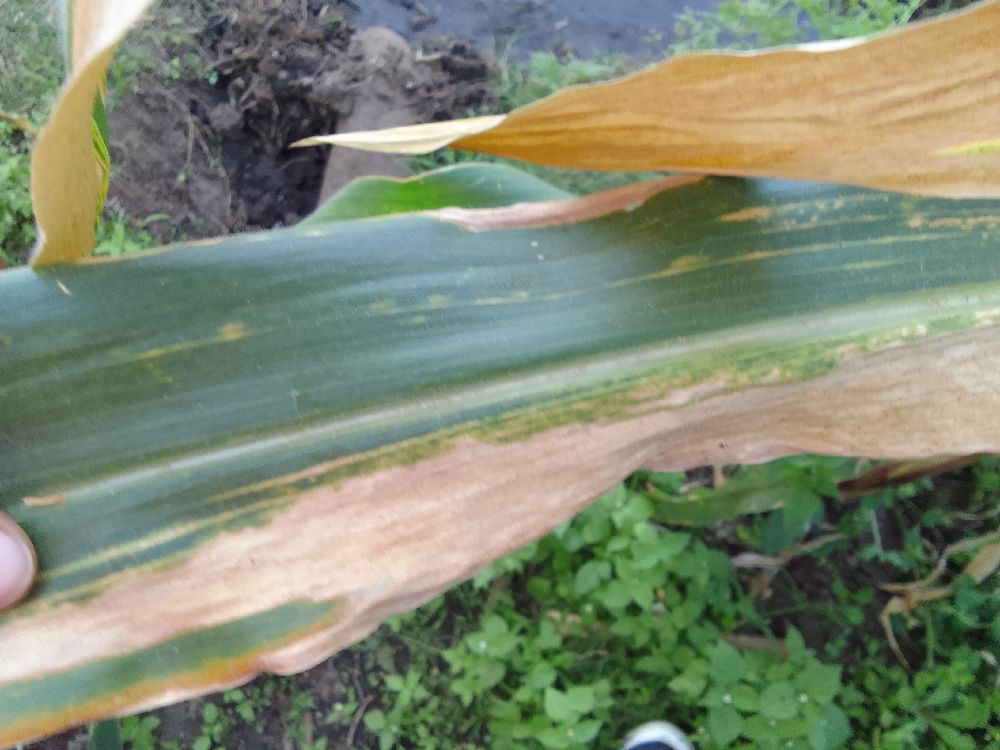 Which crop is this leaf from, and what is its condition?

maize, maize lethal necrosis
